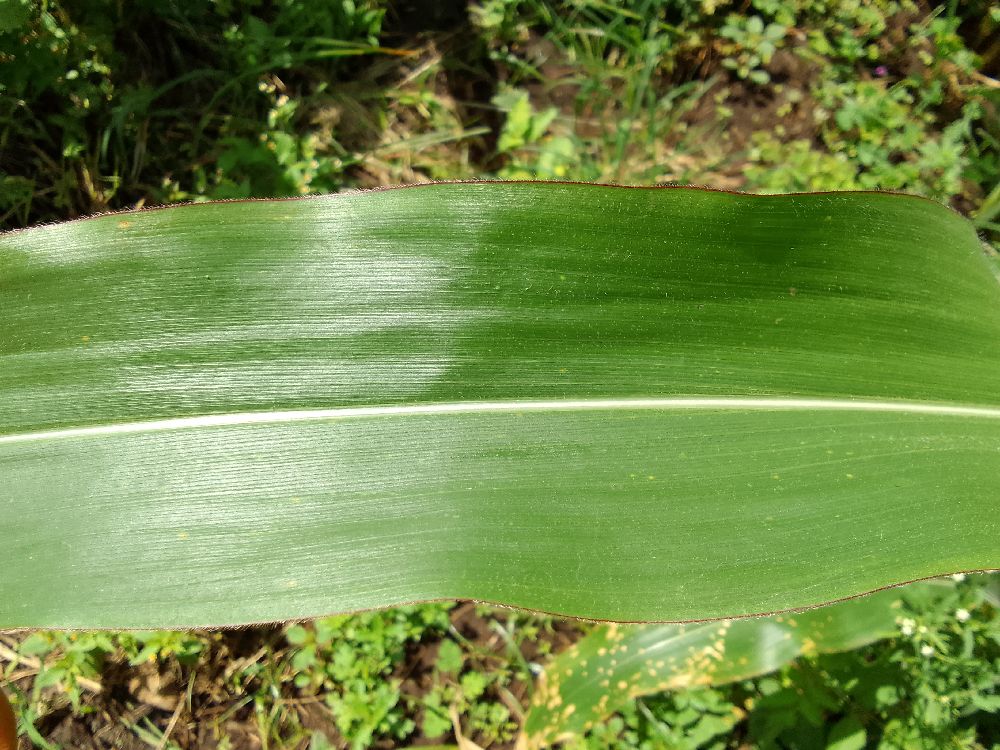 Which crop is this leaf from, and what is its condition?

maize, healthy
